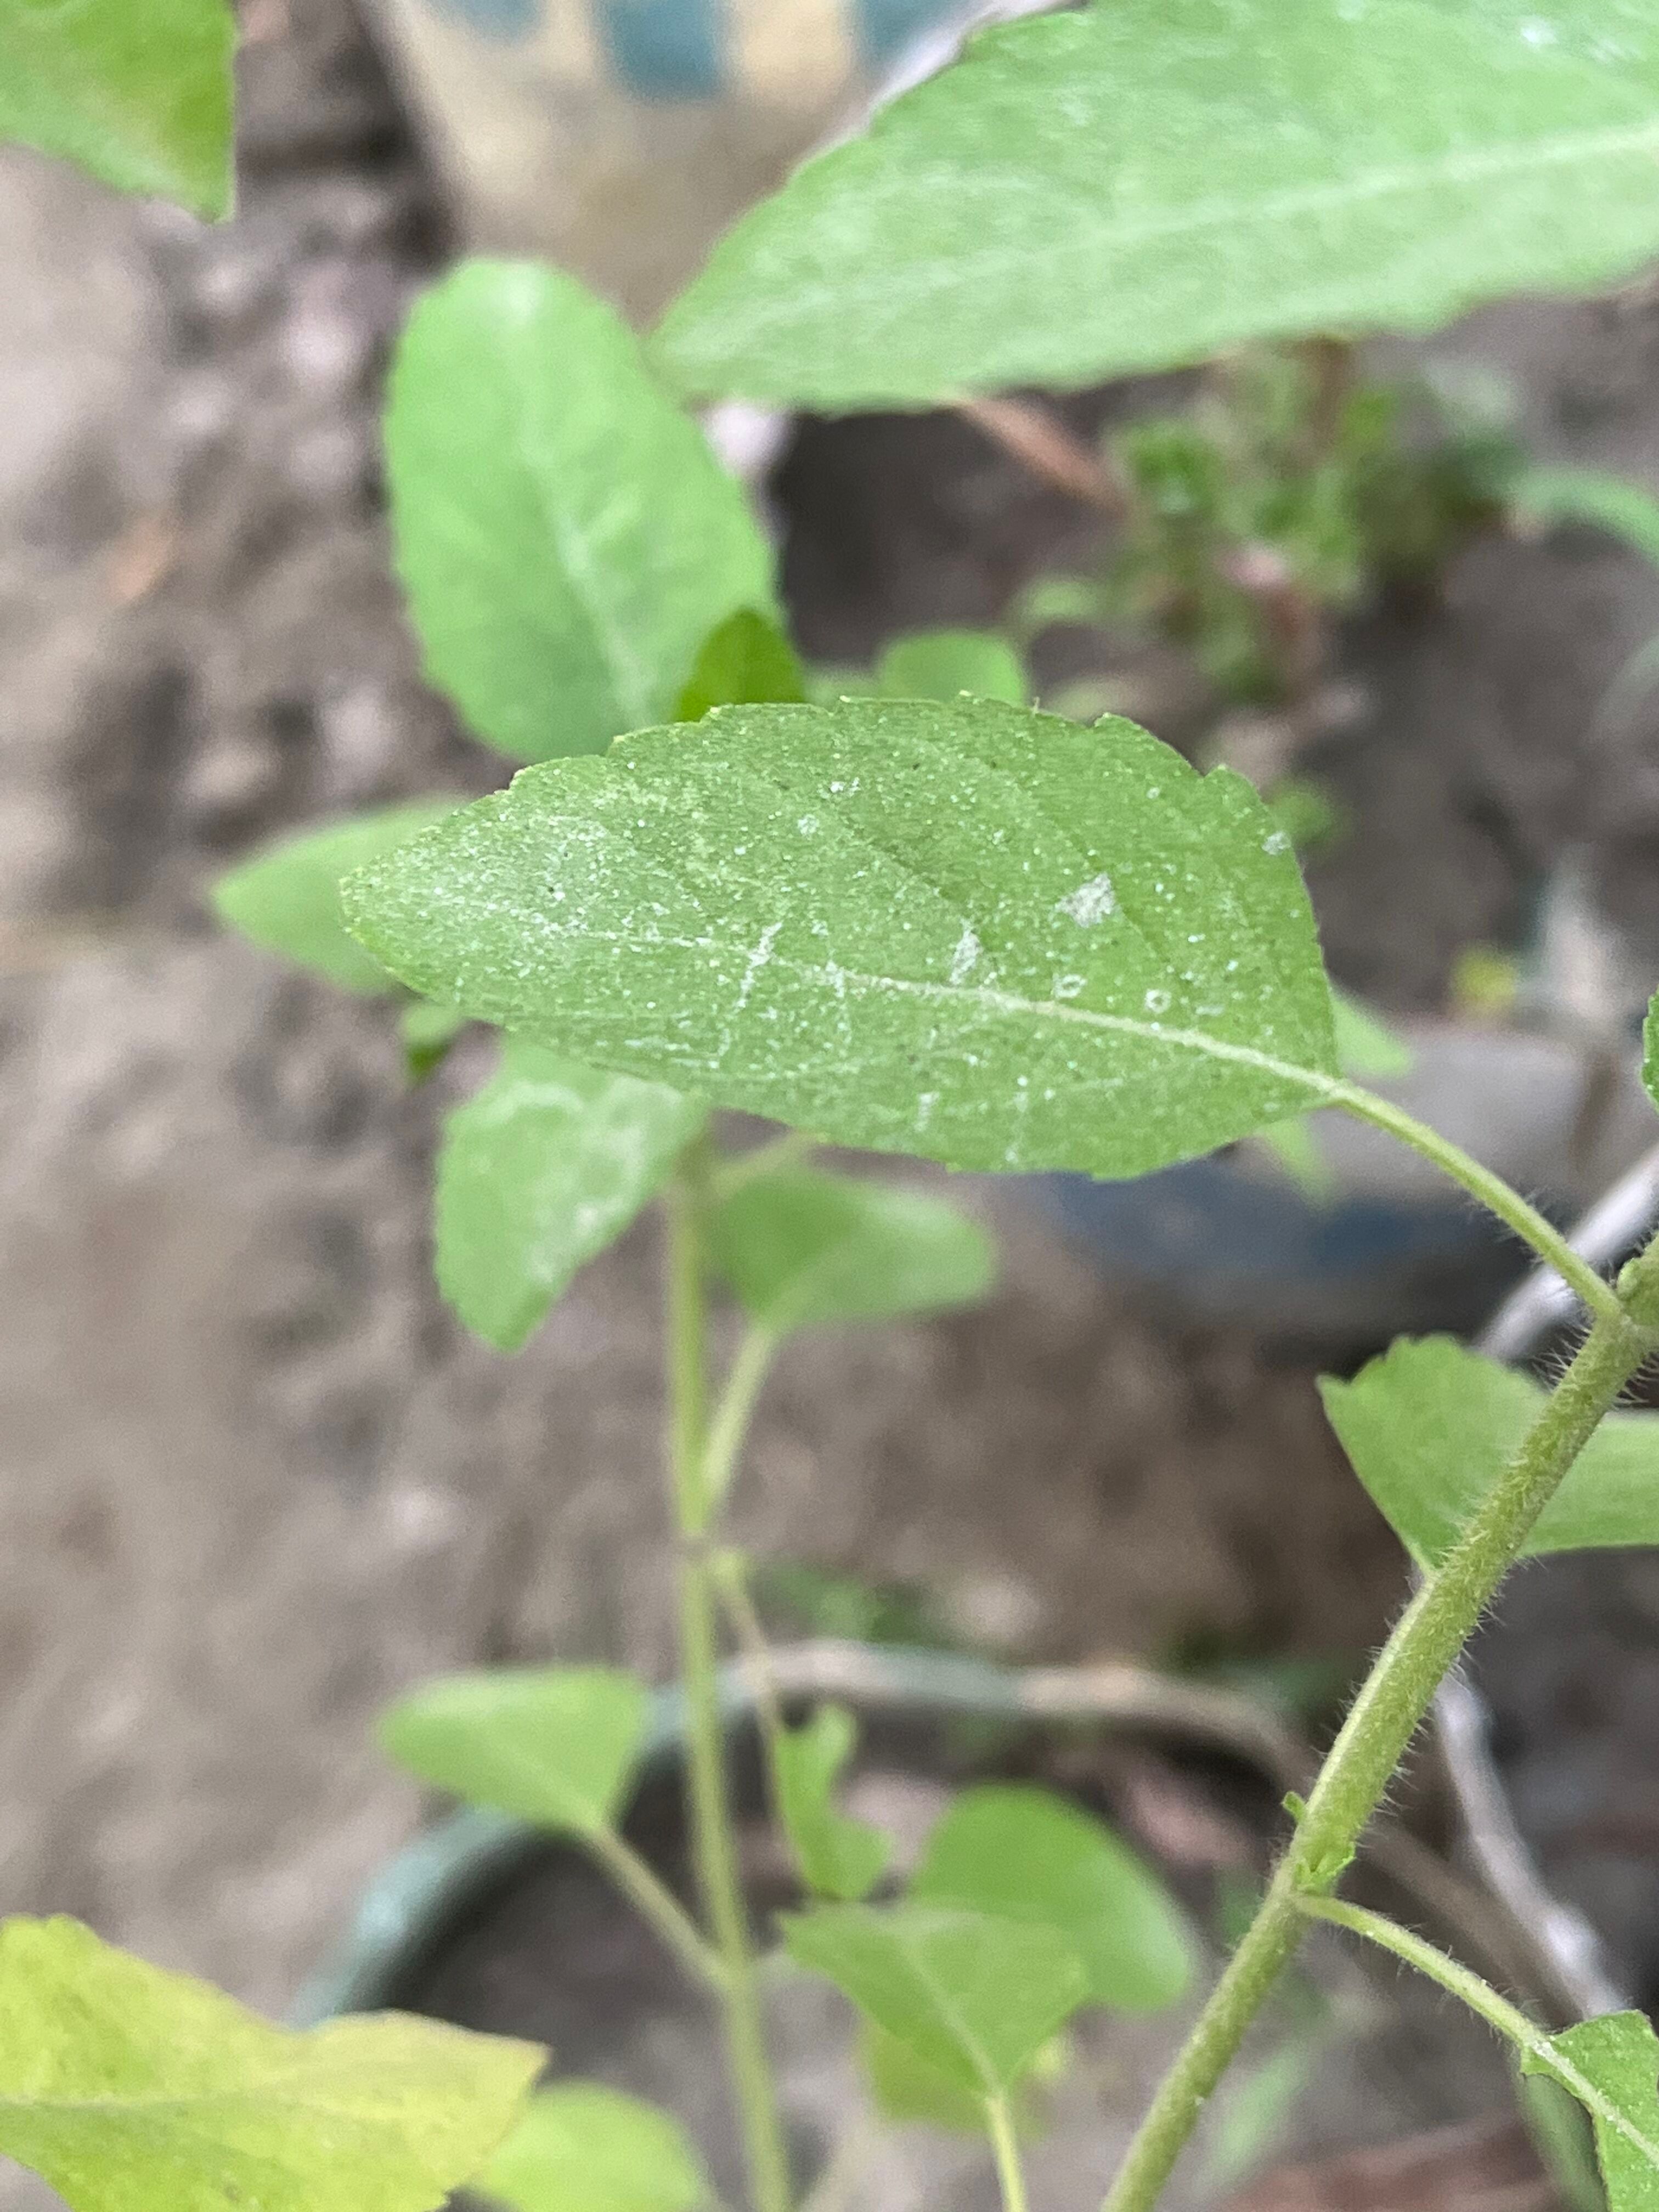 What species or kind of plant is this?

tulshi
